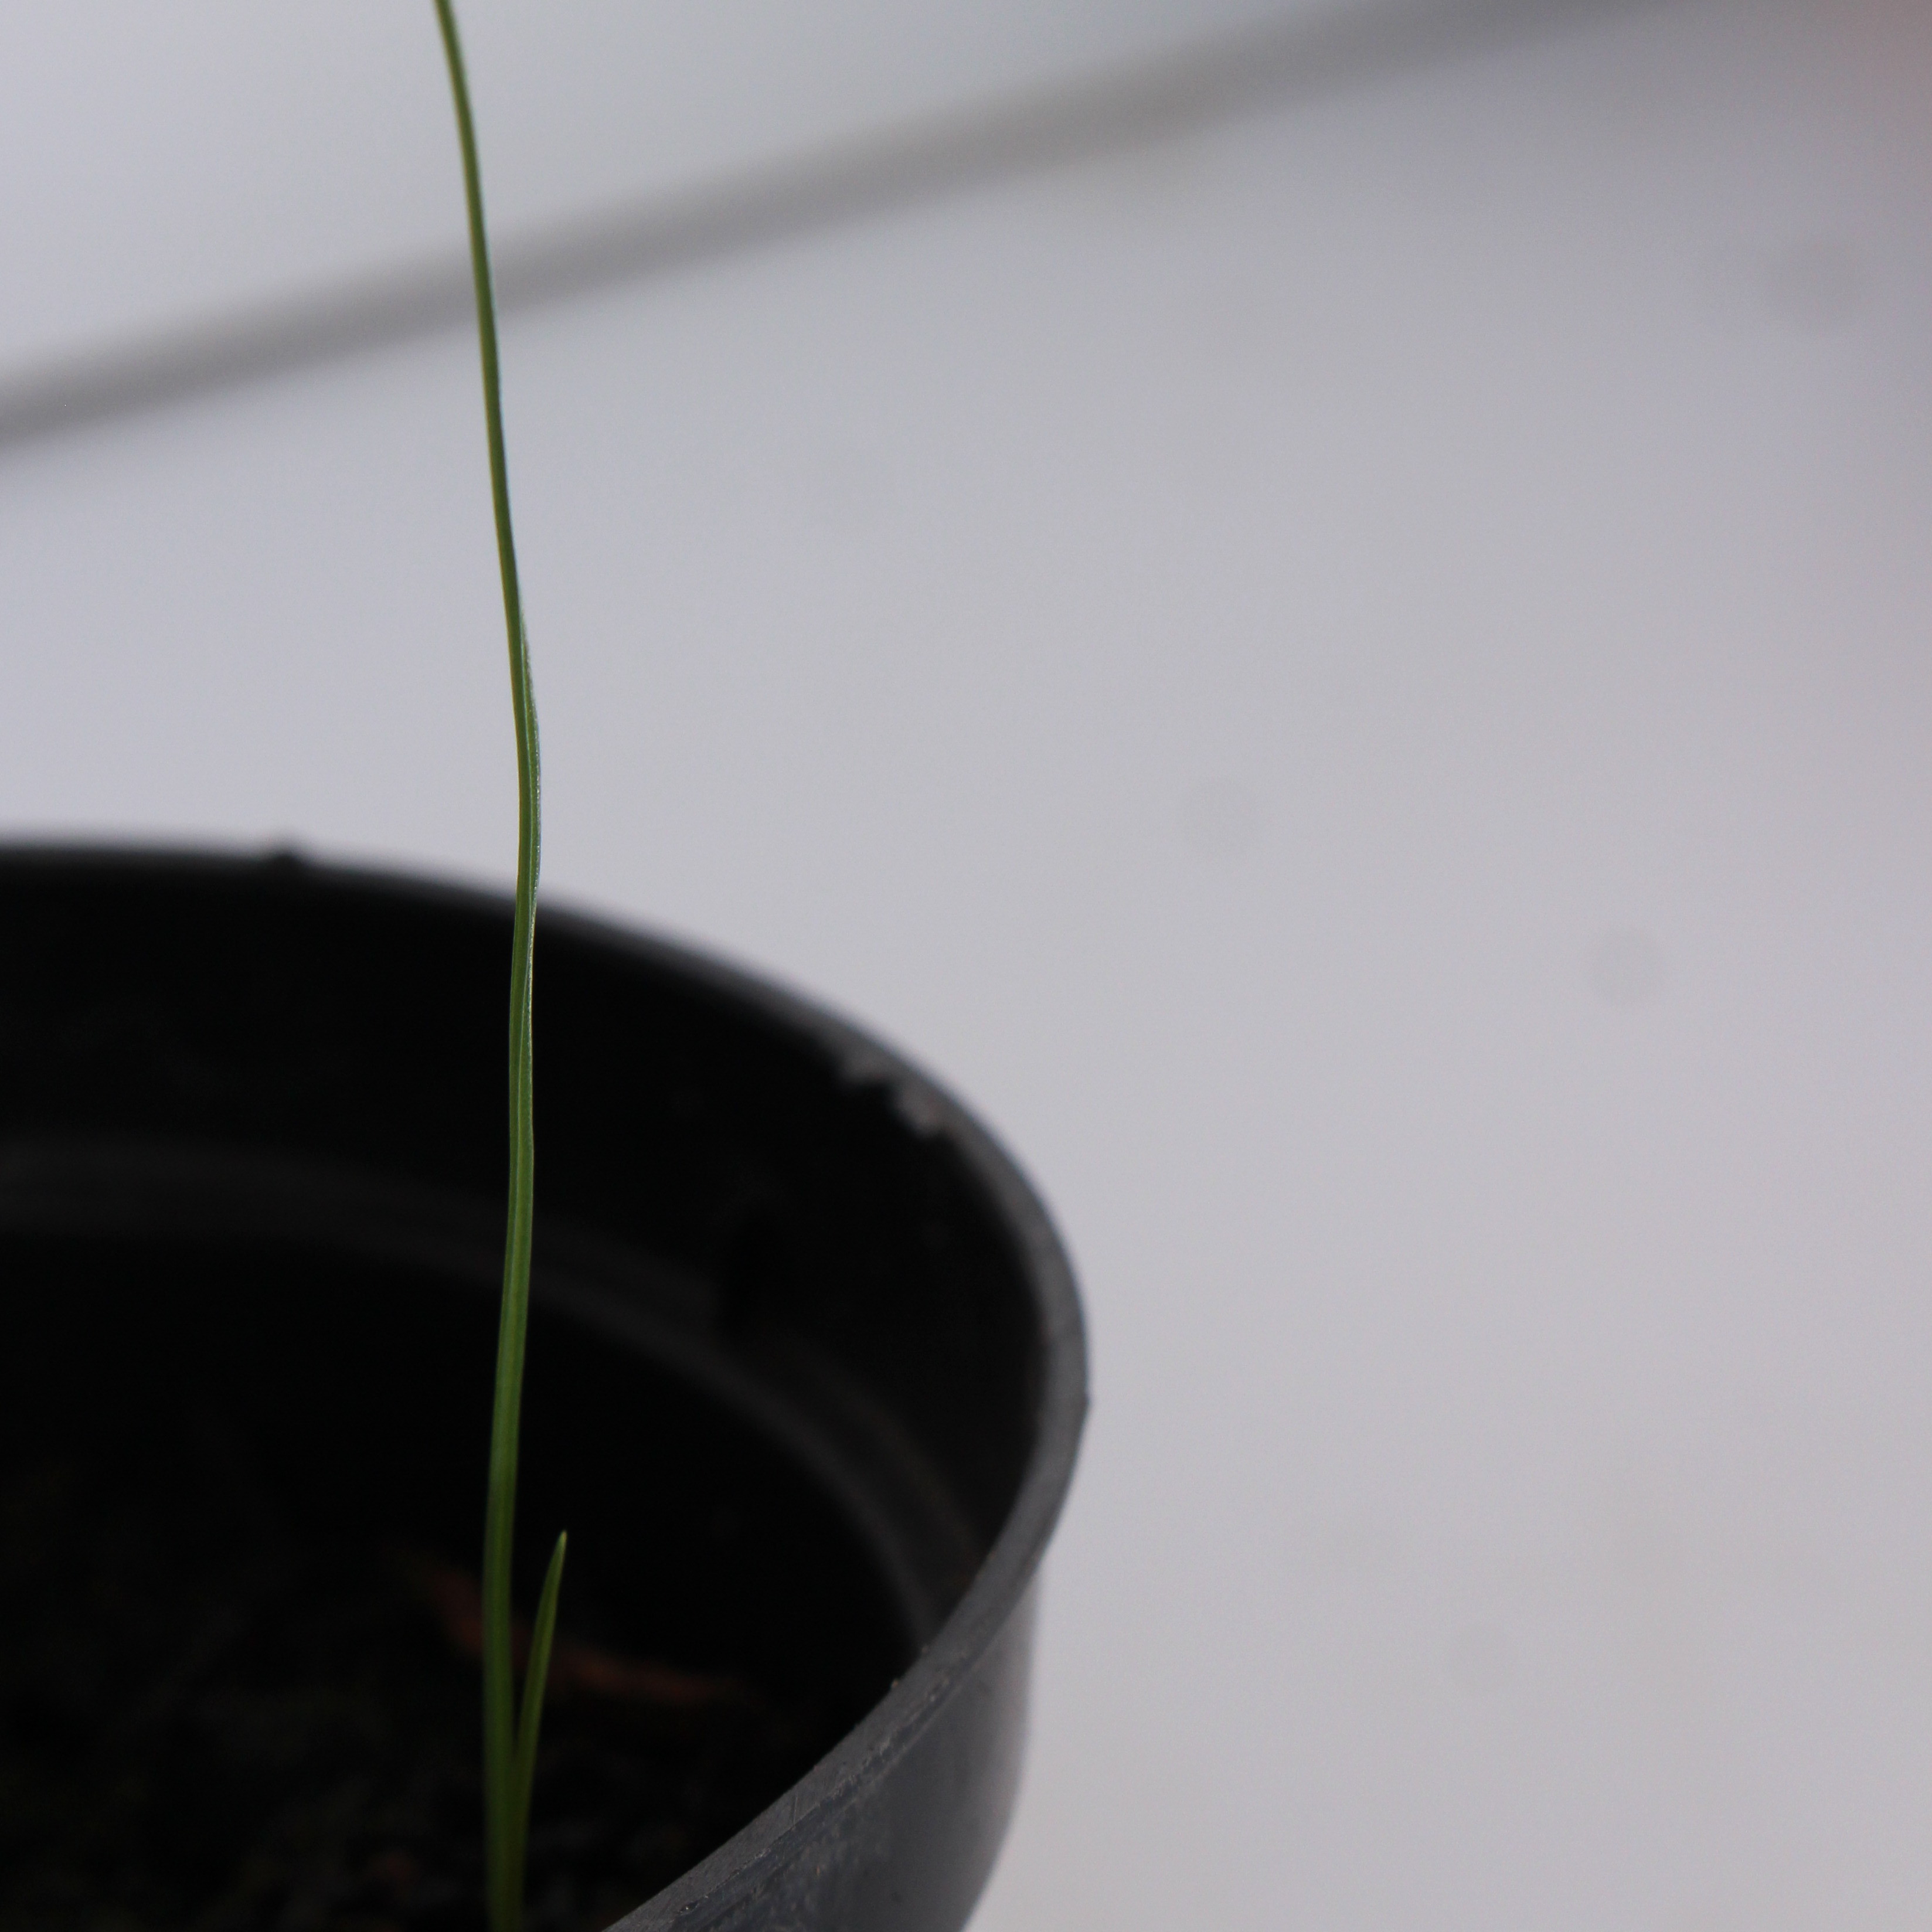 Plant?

Lolium multiflorum
